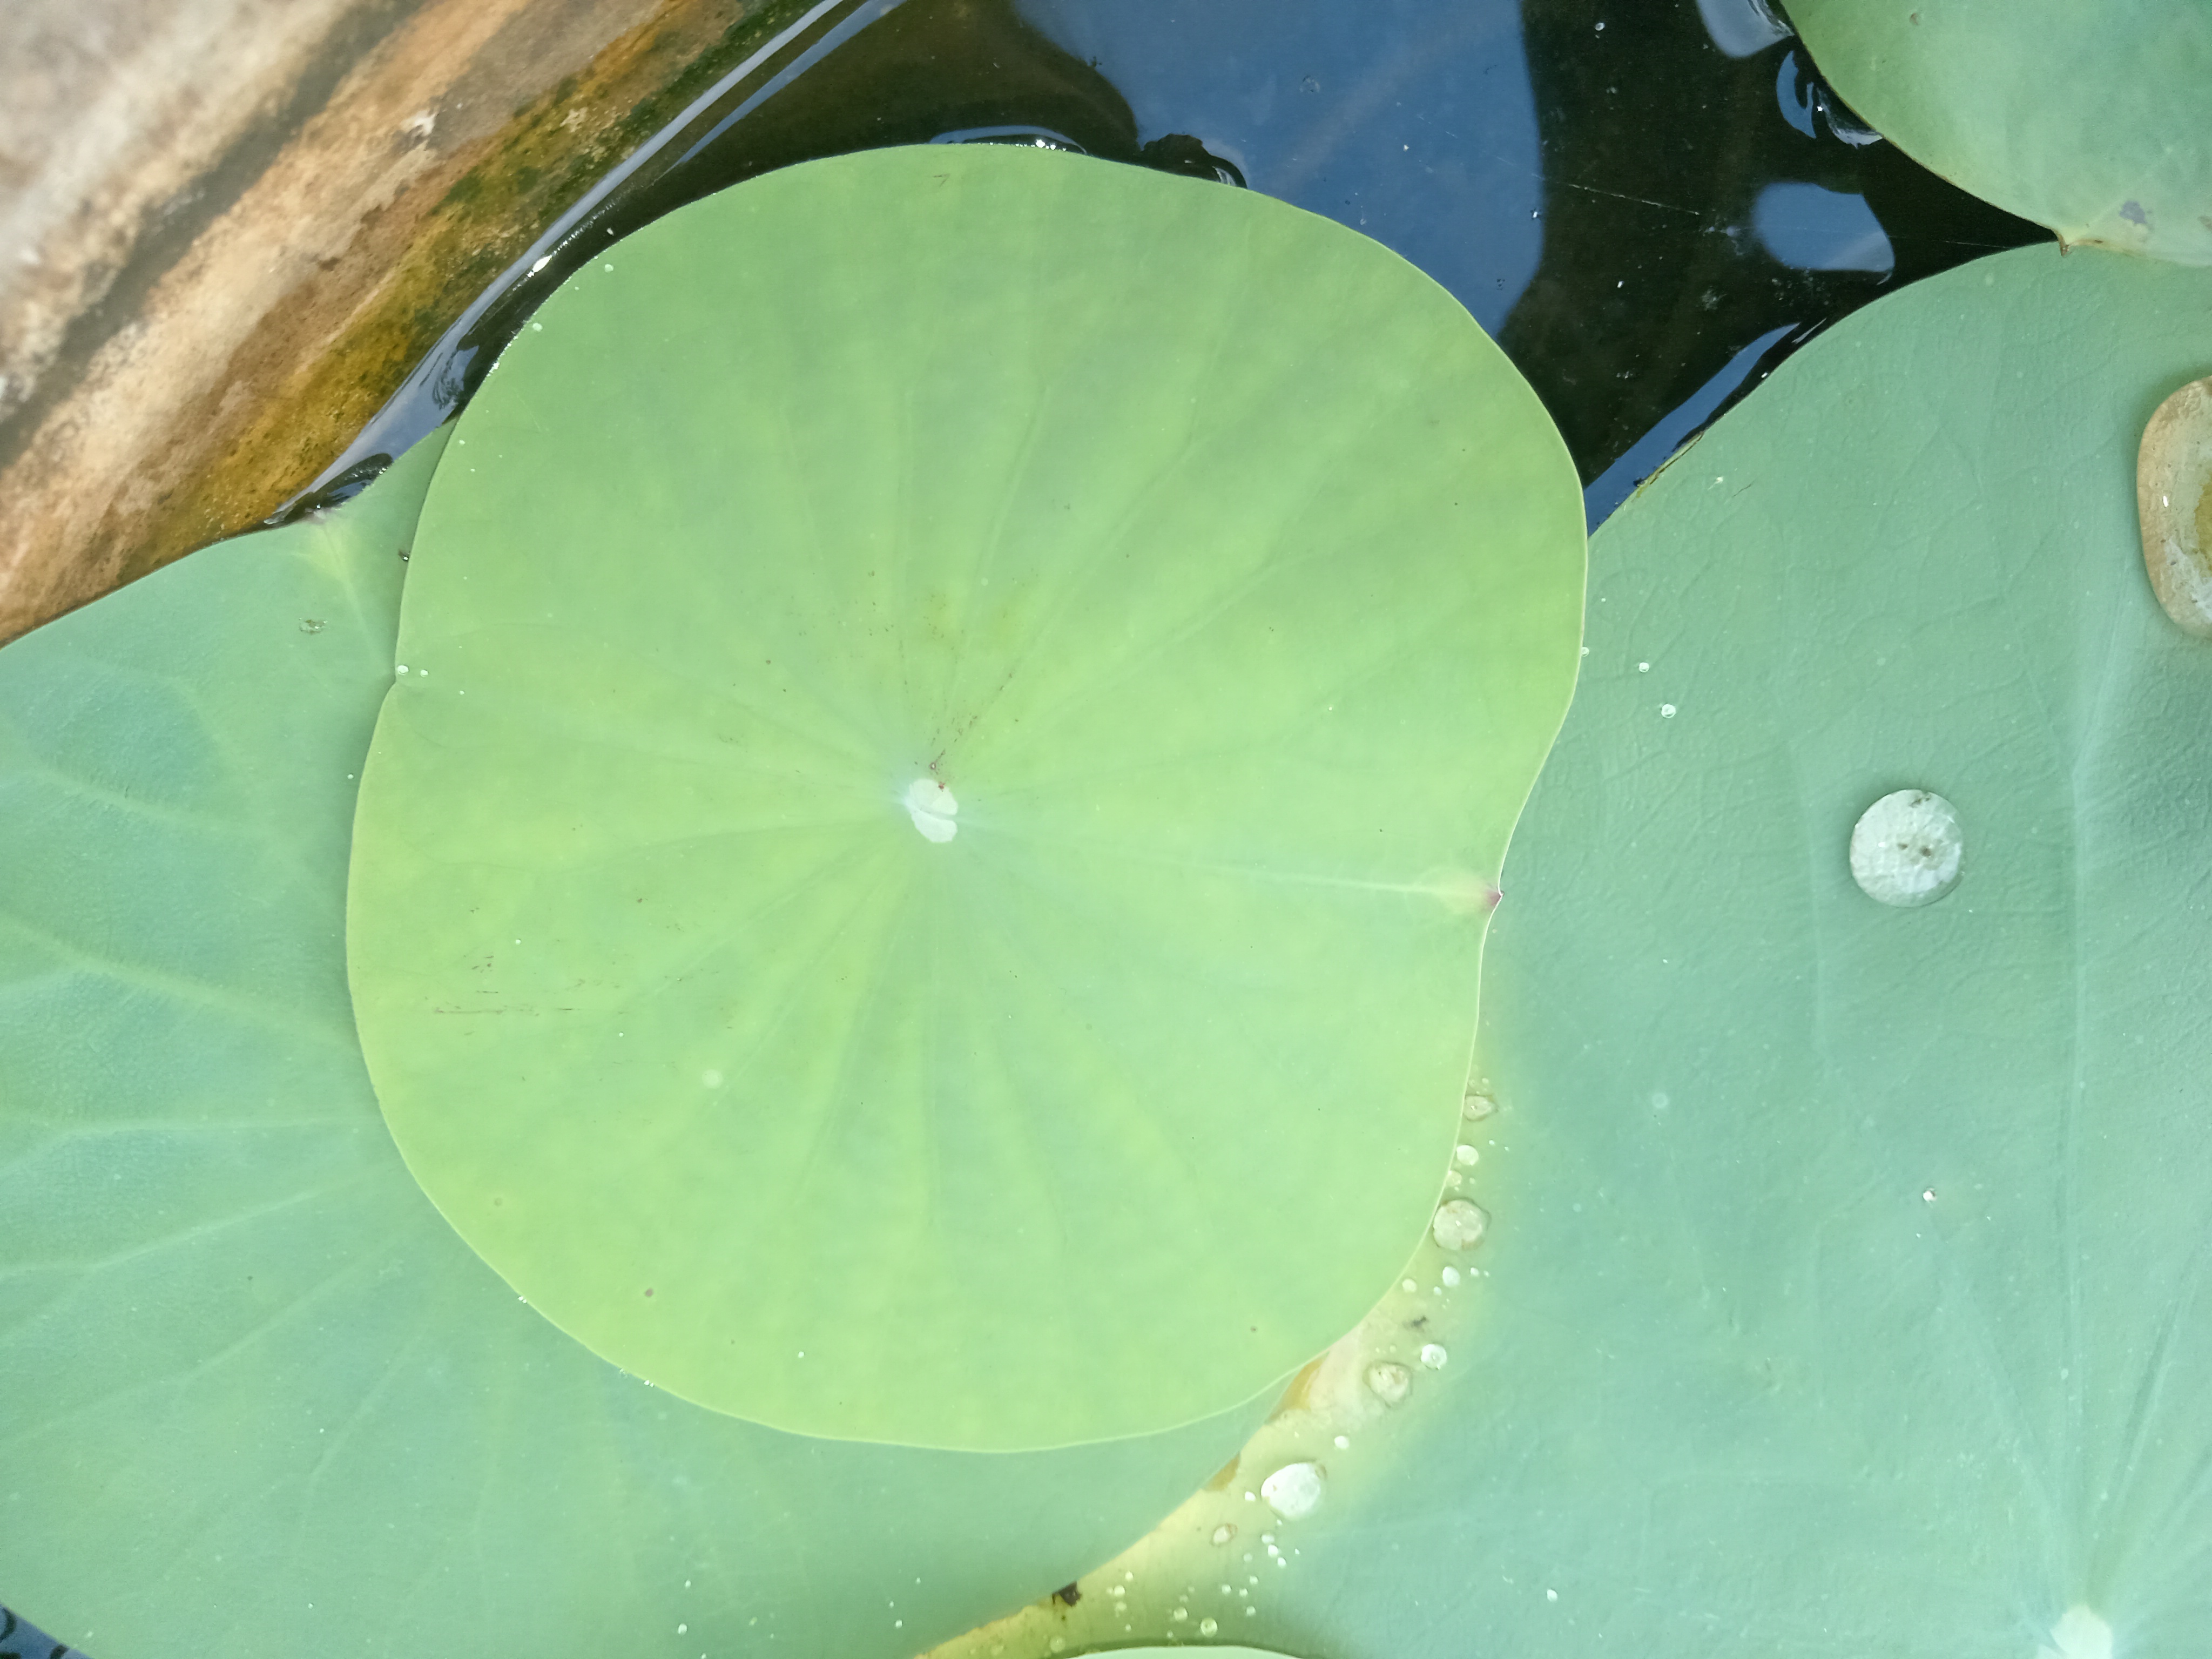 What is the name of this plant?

lotus
